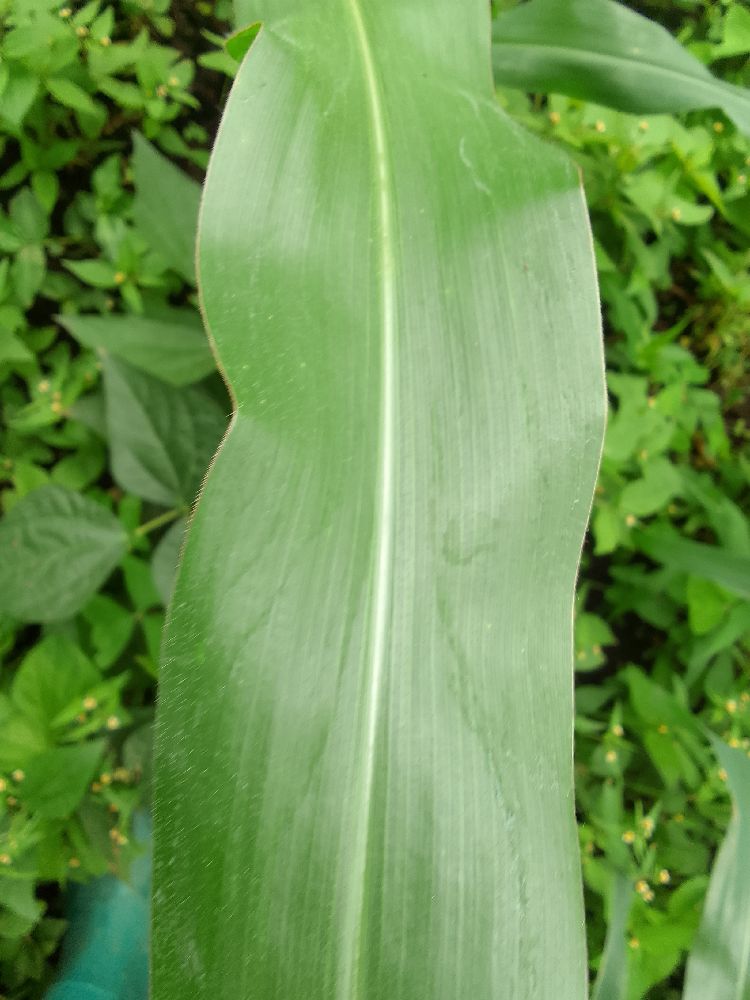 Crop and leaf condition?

maize, healthy
